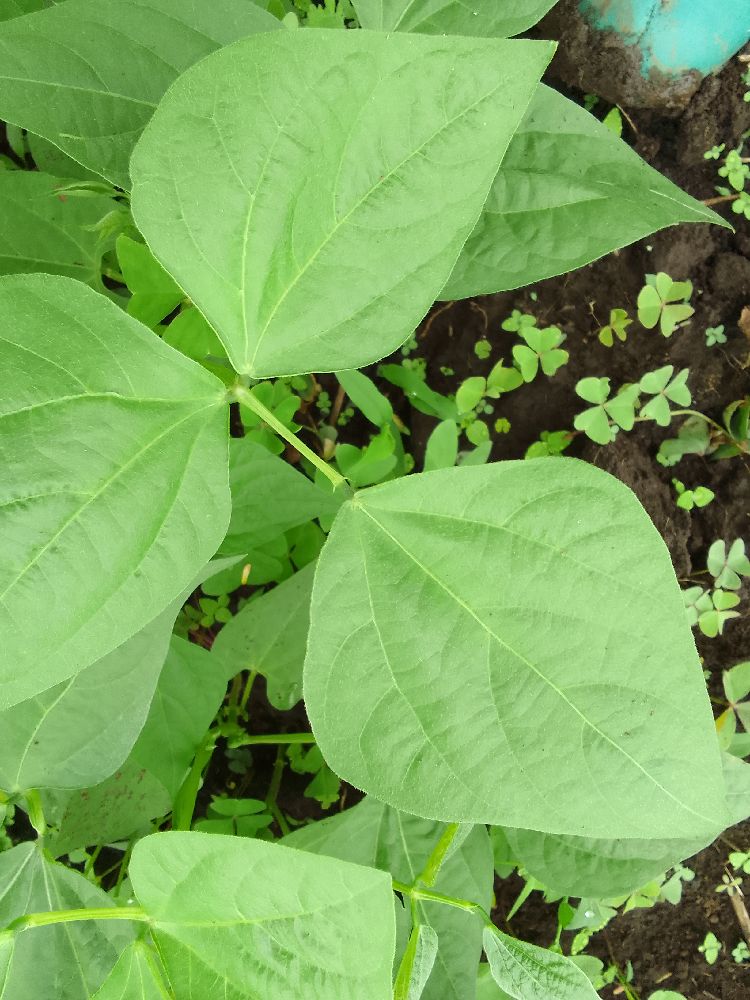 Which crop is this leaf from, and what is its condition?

common bean, healthy
